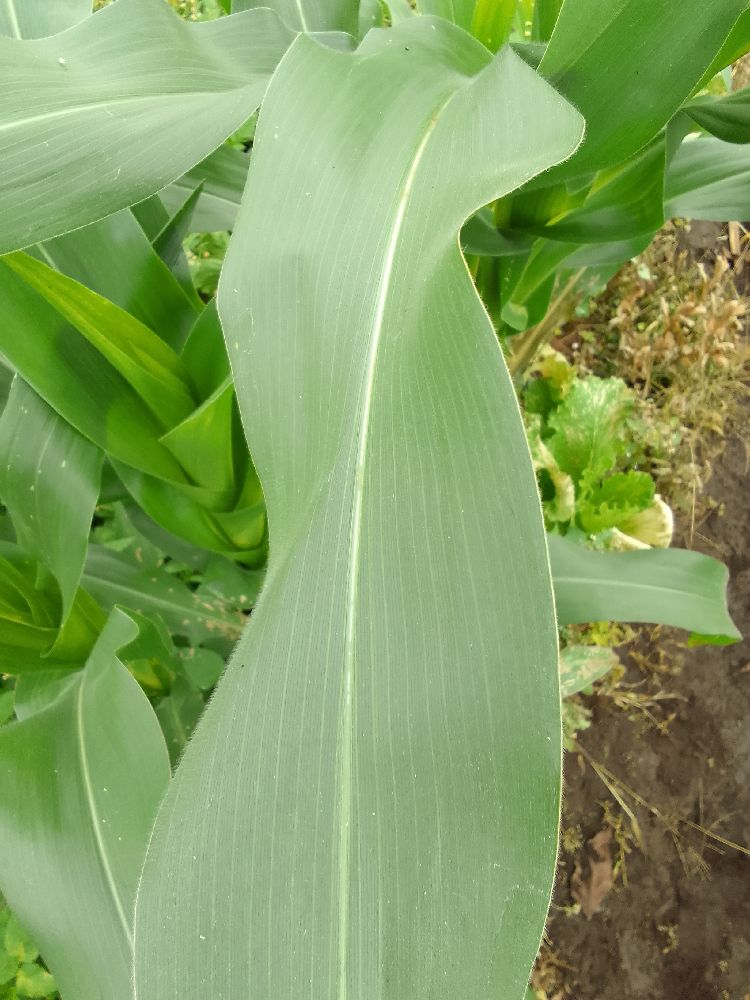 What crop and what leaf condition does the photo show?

maize, healthy
